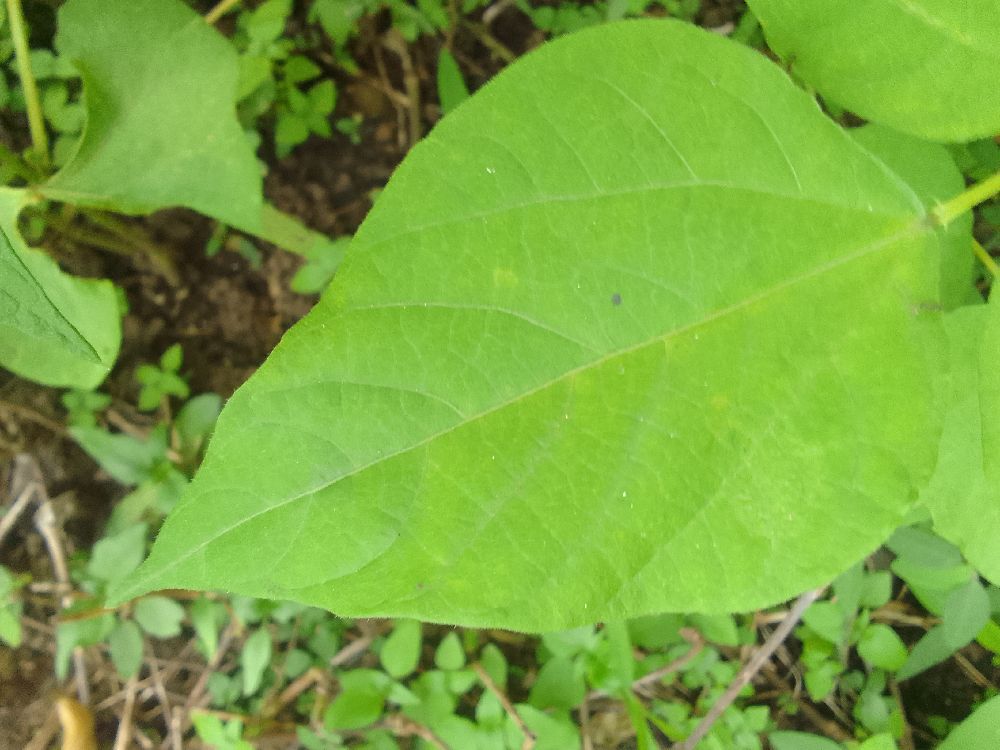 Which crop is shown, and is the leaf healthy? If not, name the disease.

common bean, healthy
